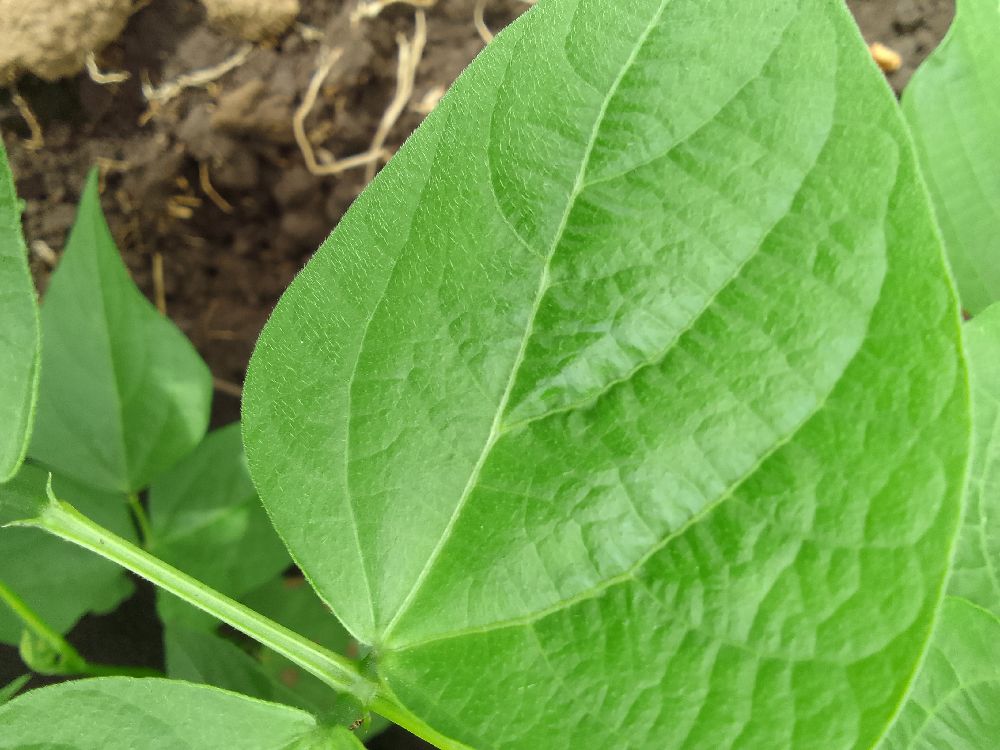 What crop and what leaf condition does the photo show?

common bean, healthy
